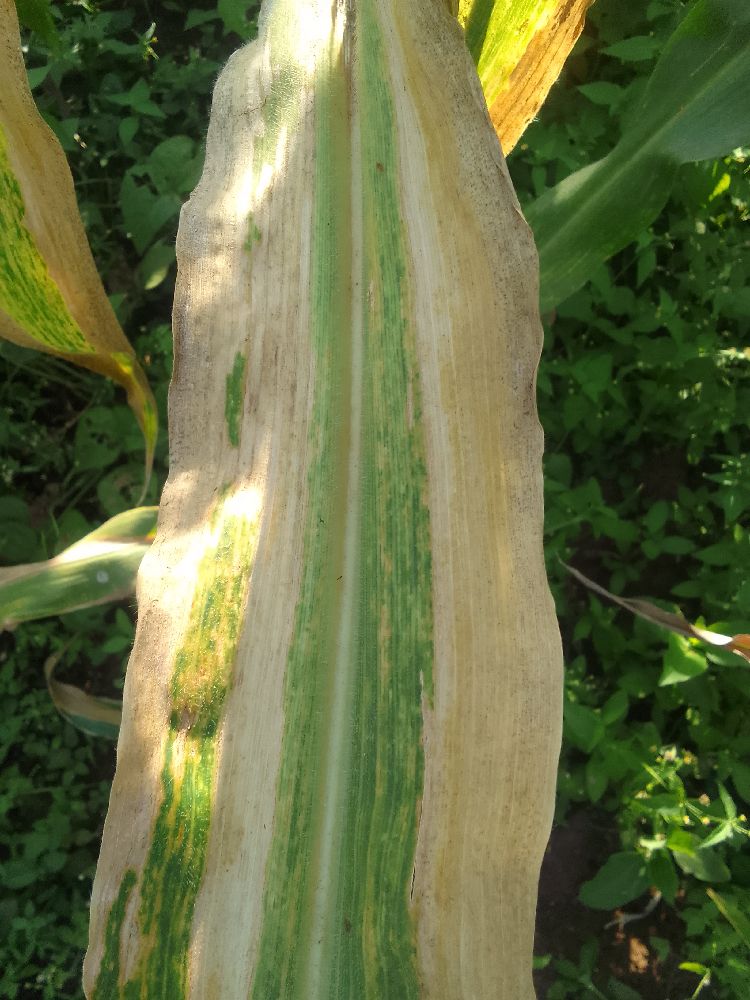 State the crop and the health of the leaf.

maize, maize lethal necrosis
